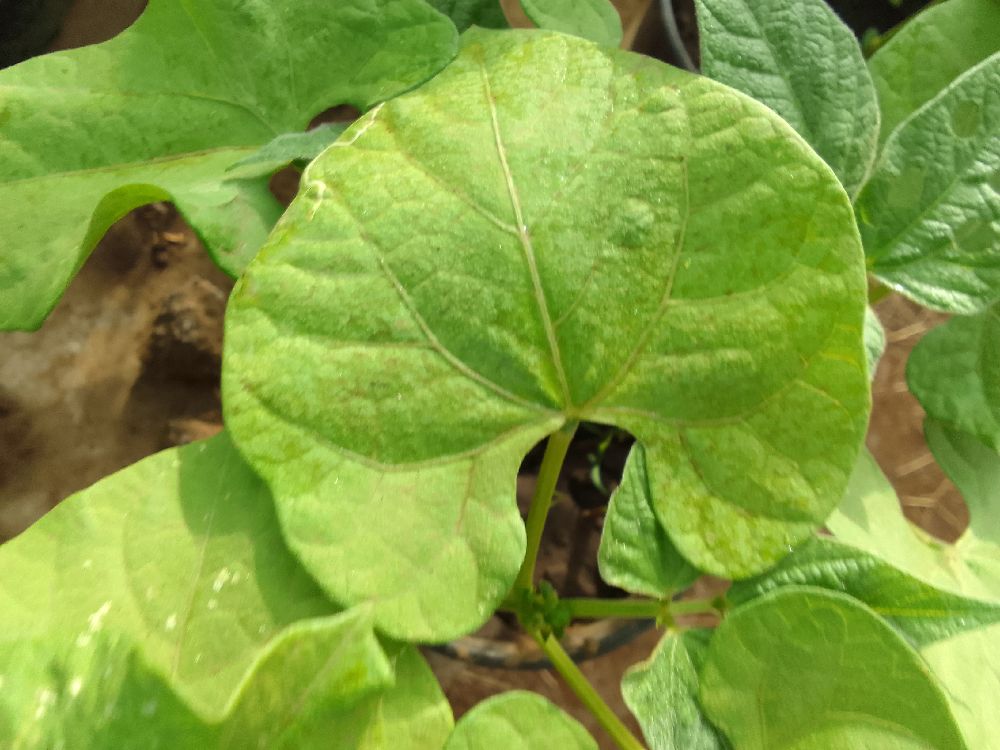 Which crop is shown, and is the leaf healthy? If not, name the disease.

common bean, healthy
